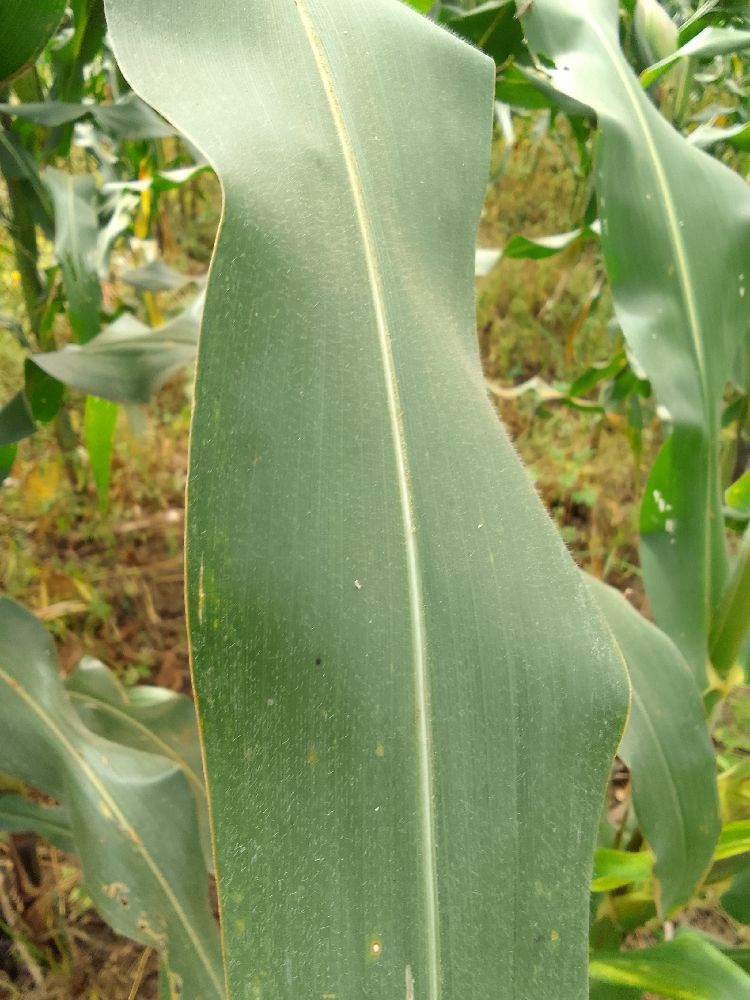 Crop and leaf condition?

maize, healthy
